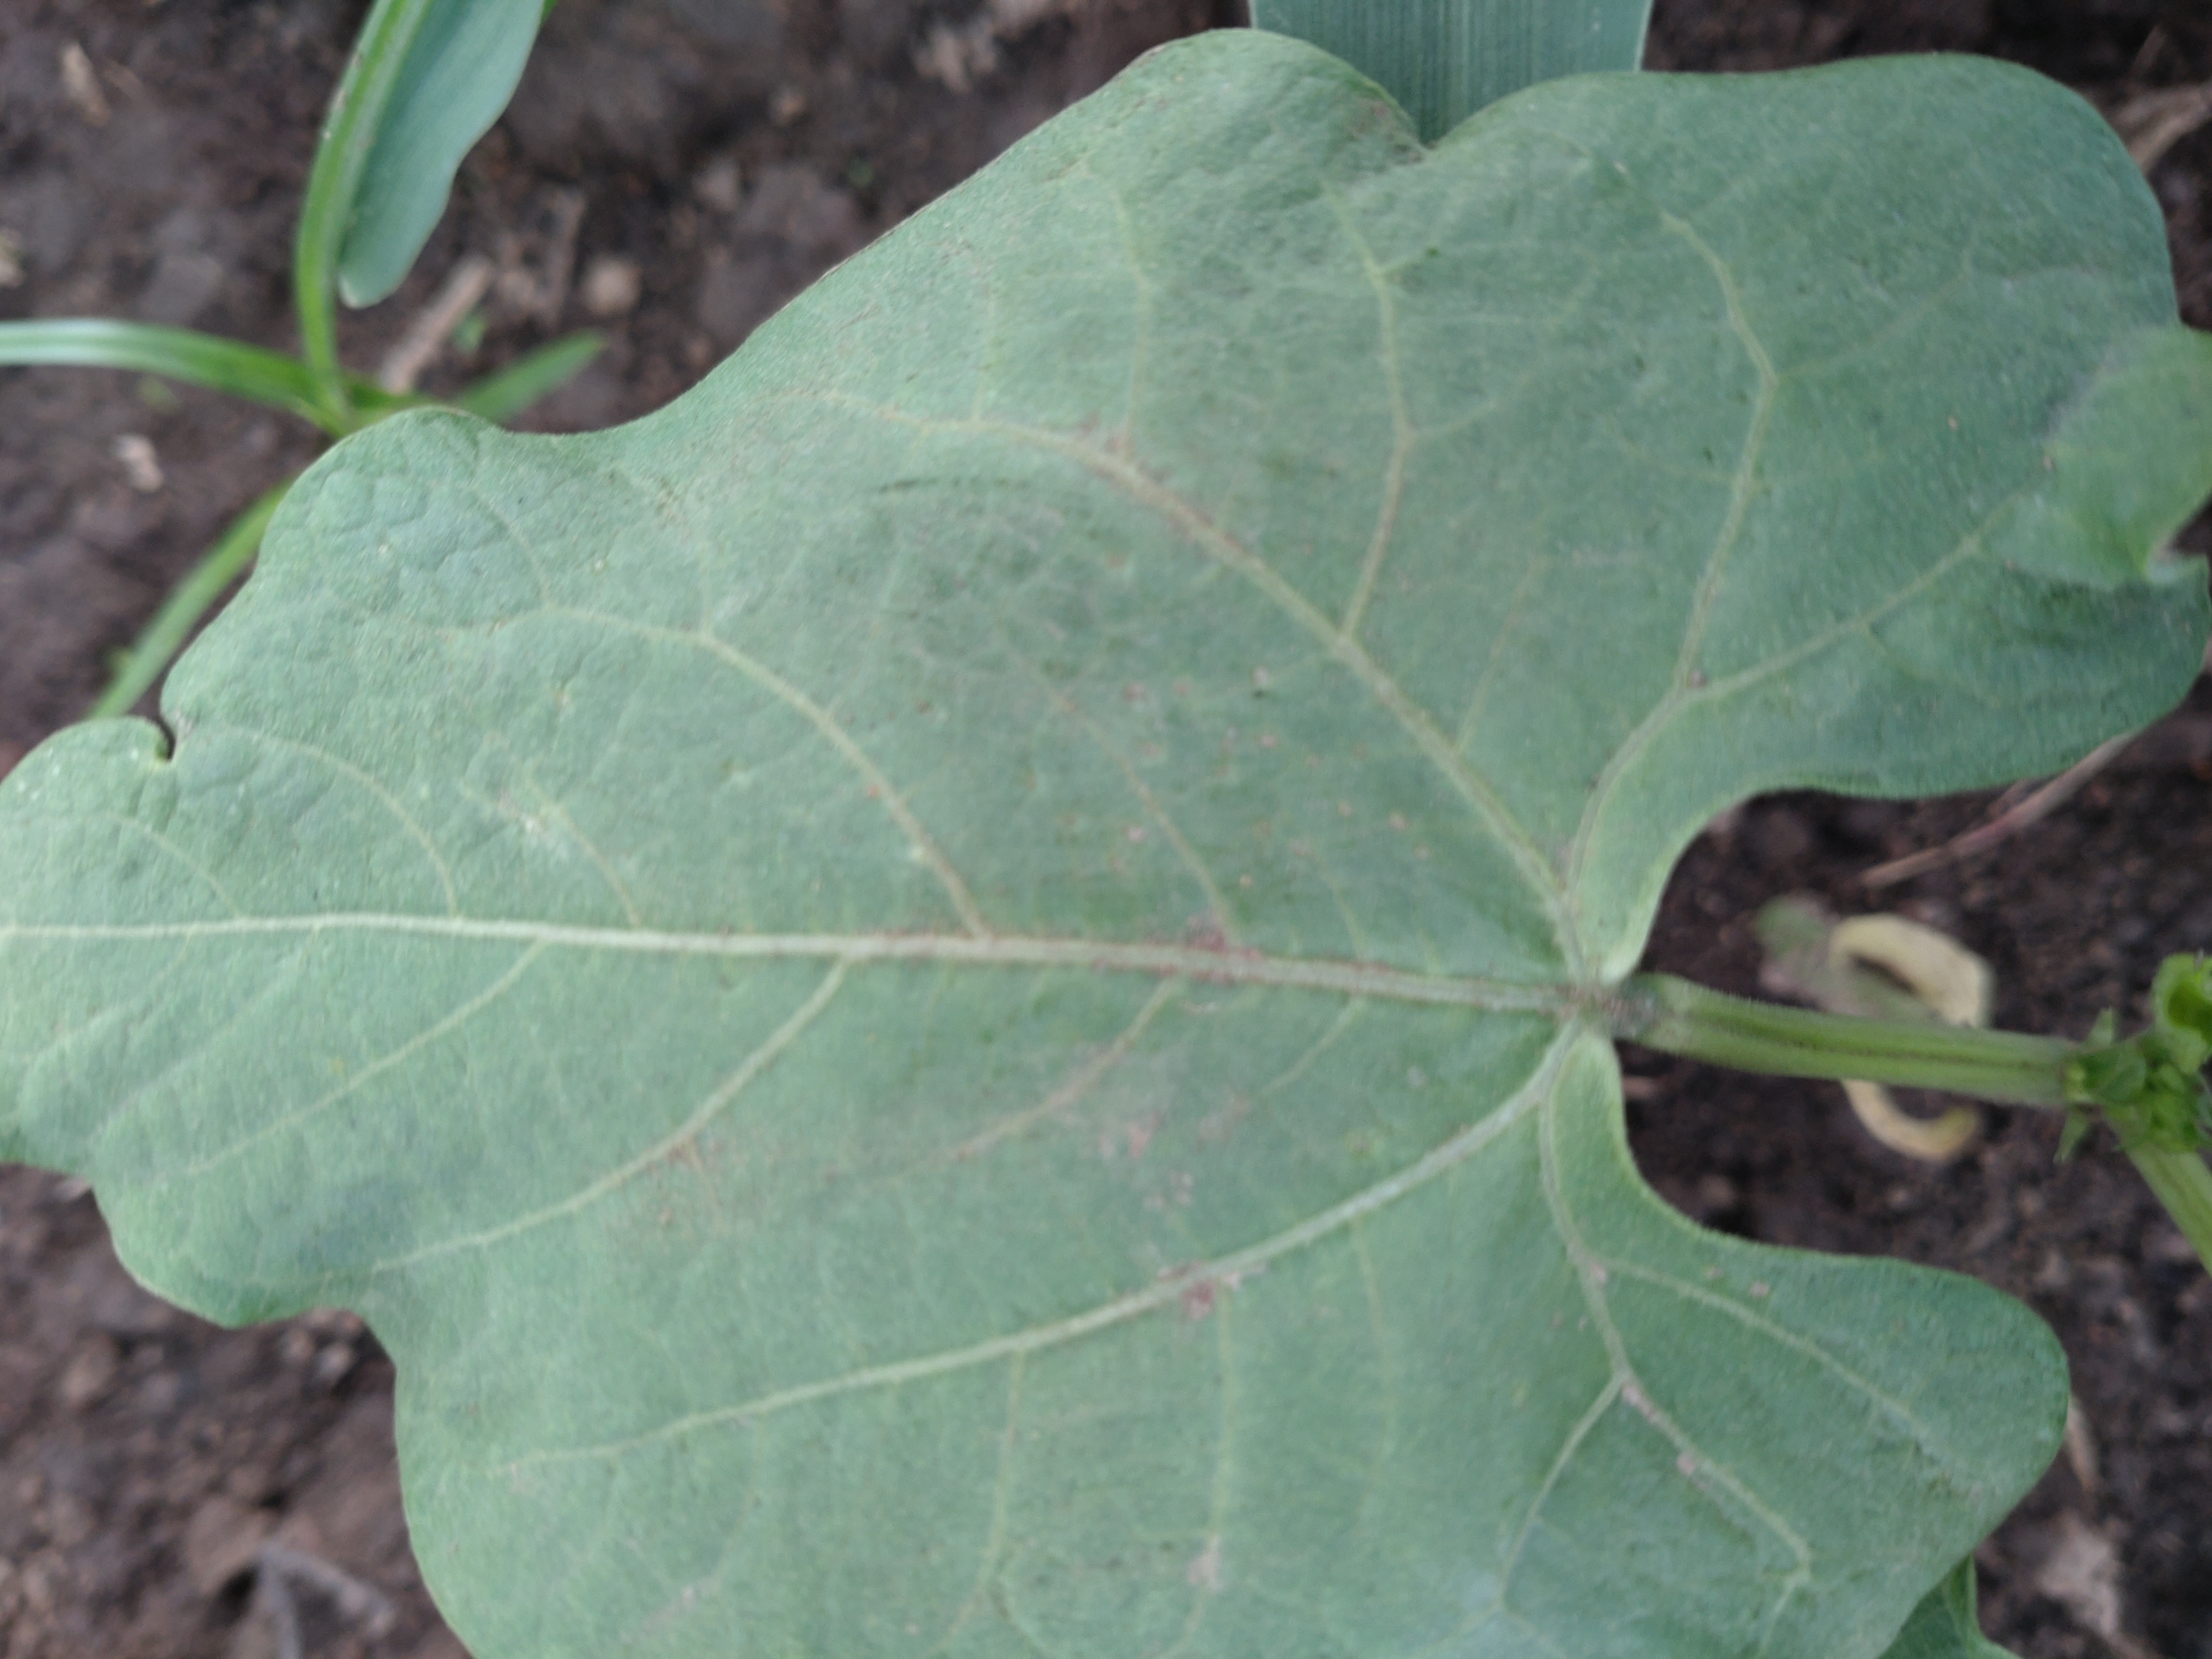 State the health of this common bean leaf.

healthy
